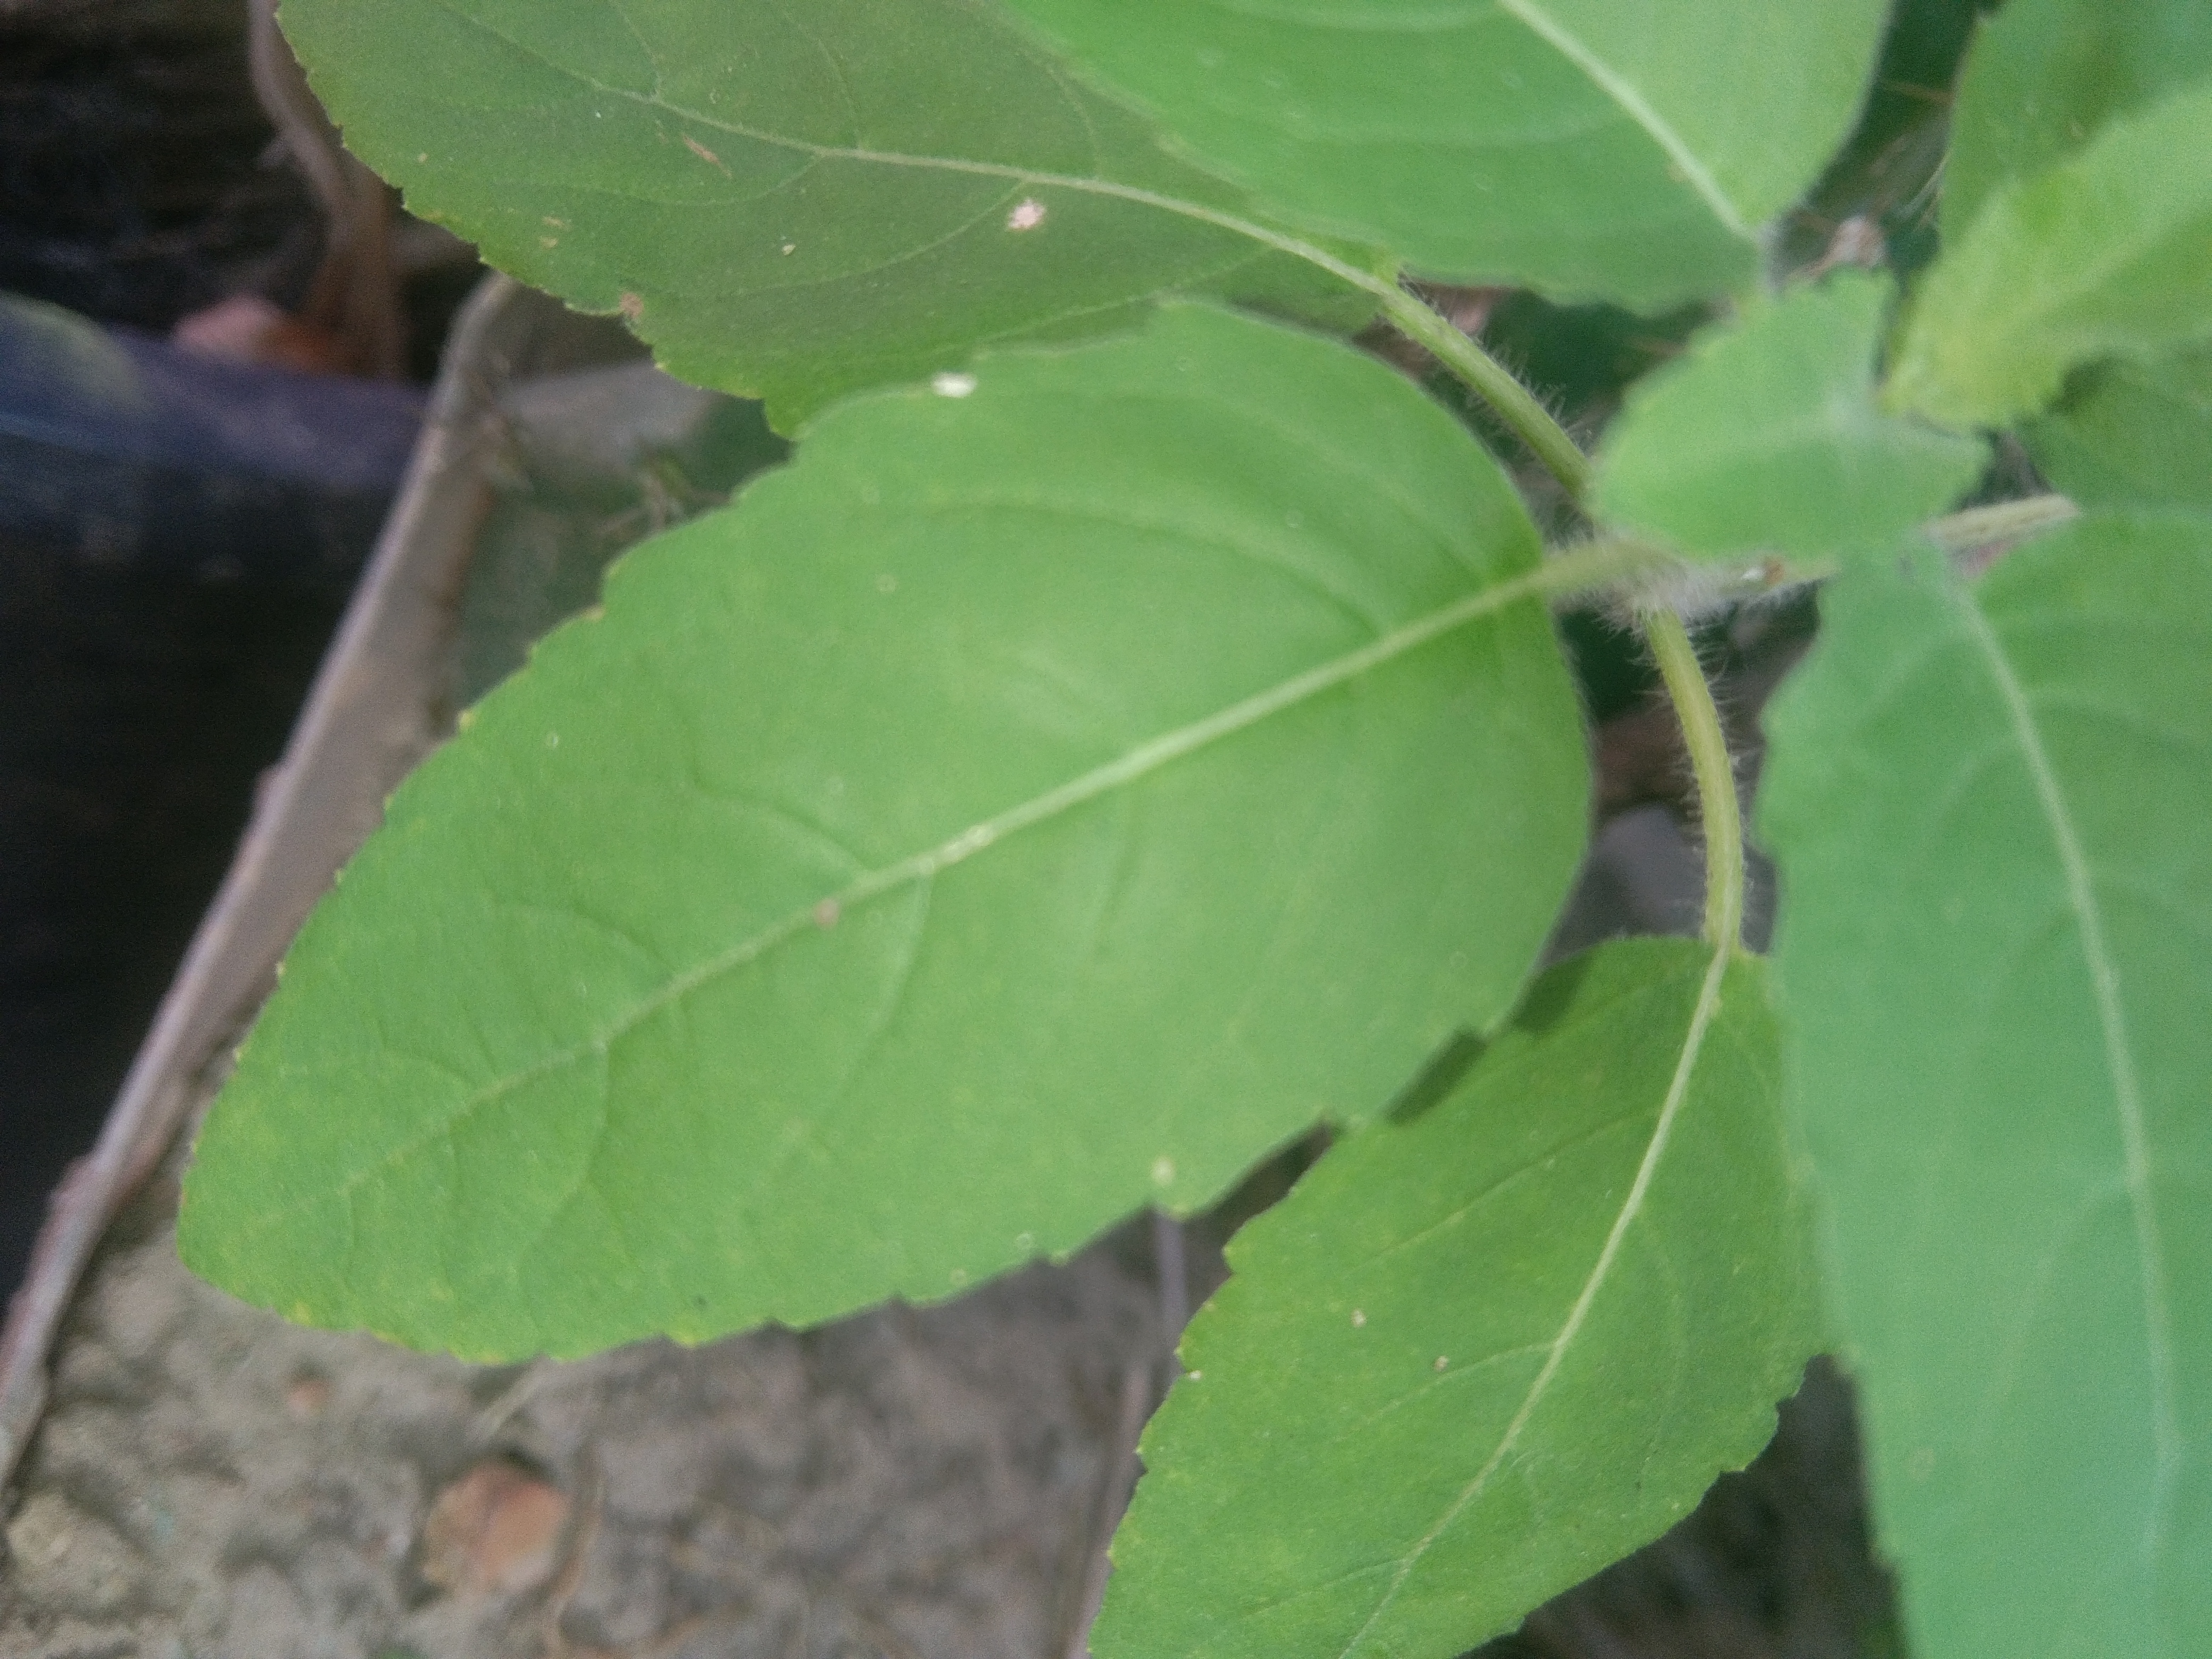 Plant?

tulshi
